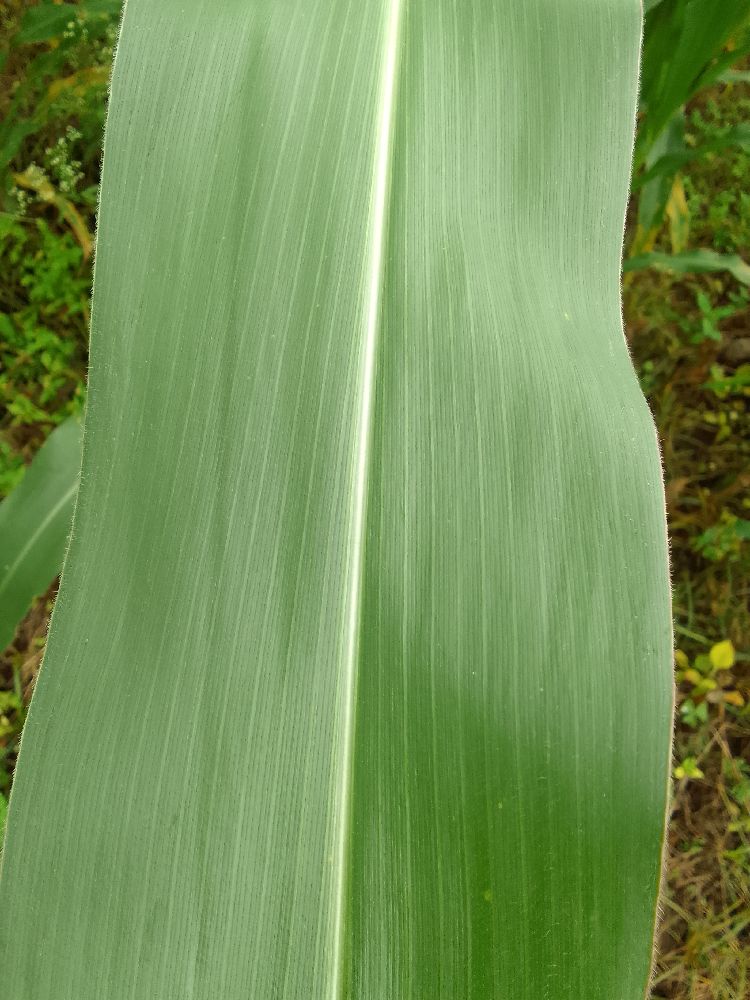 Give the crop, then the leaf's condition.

maize, healthy
